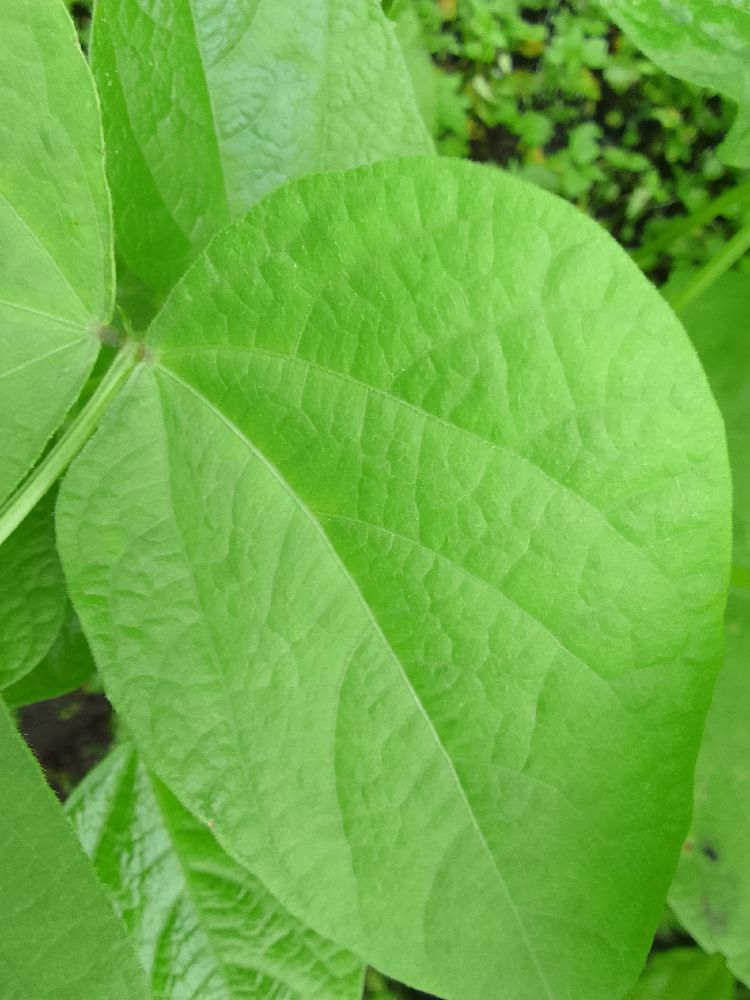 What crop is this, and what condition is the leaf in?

common bean, healthy
